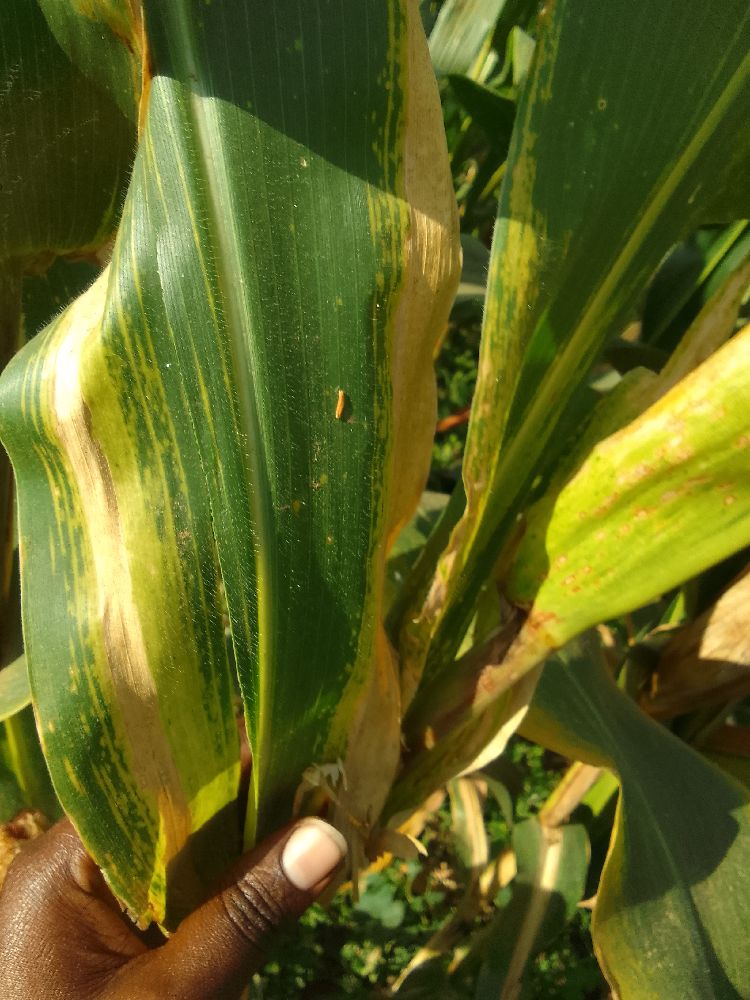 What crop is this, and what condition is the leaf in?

maize, maize lethal necrosis
